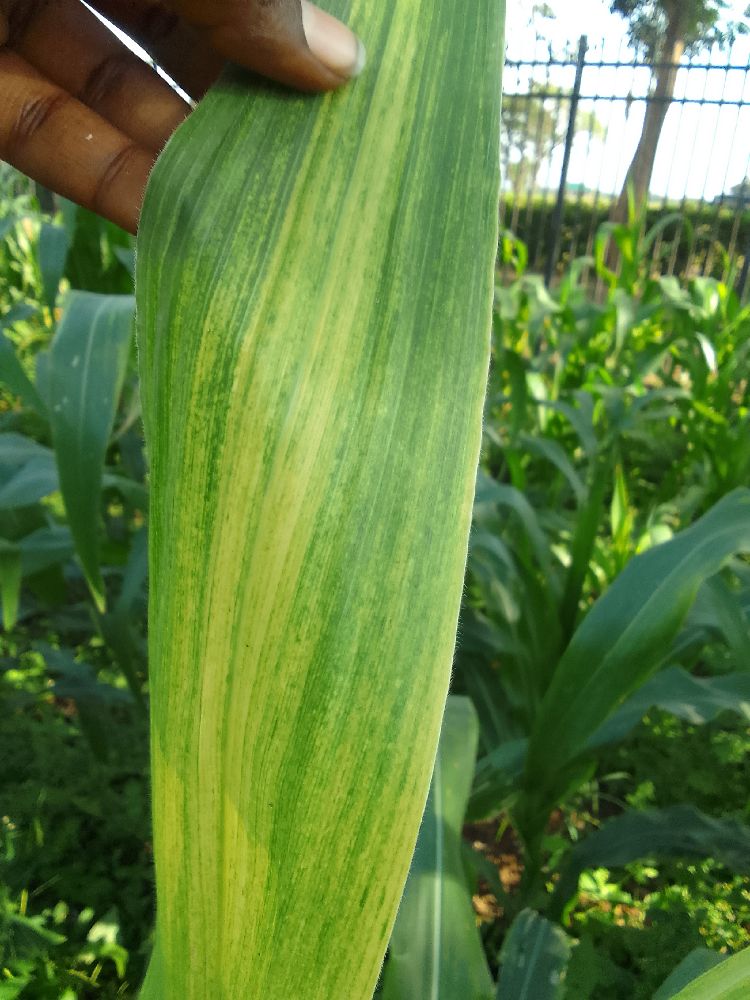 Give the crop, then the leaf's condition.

maize, maize lethal necrosis
